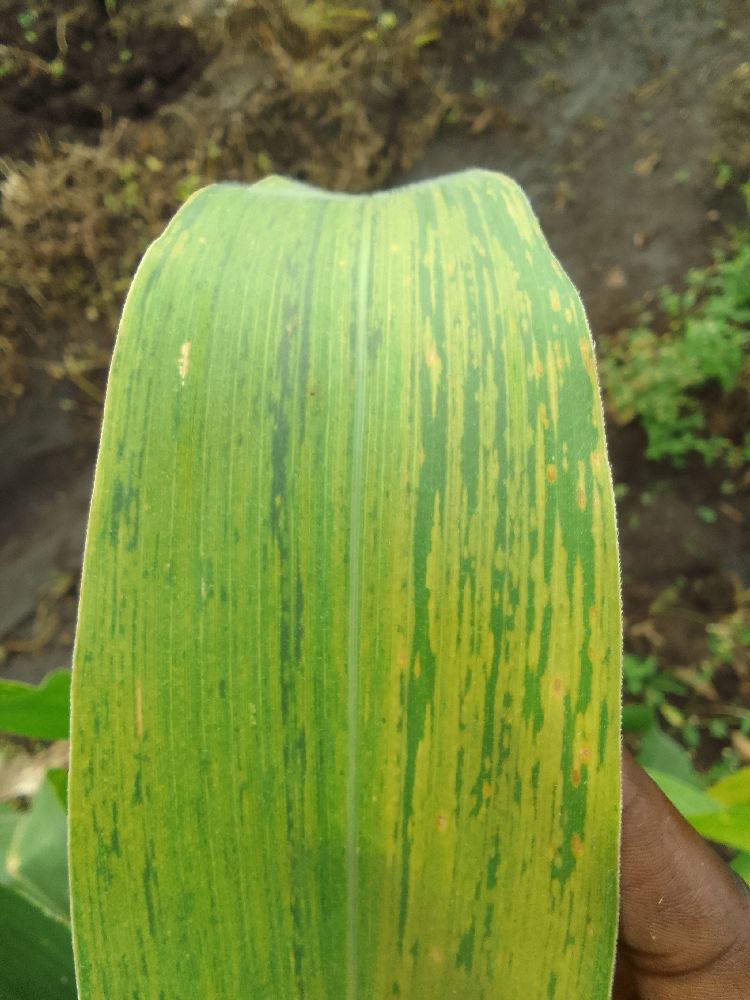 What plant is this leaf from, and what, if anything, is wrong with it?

maize, maize lethal necrosis
